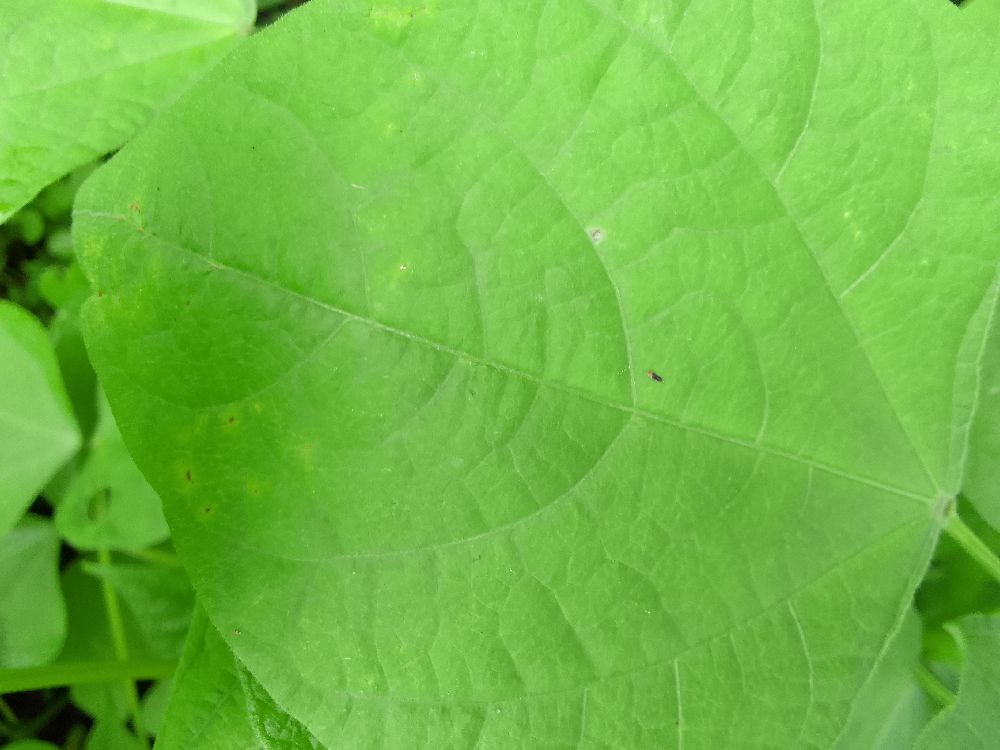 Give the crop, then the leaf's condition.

common bean, healthy
